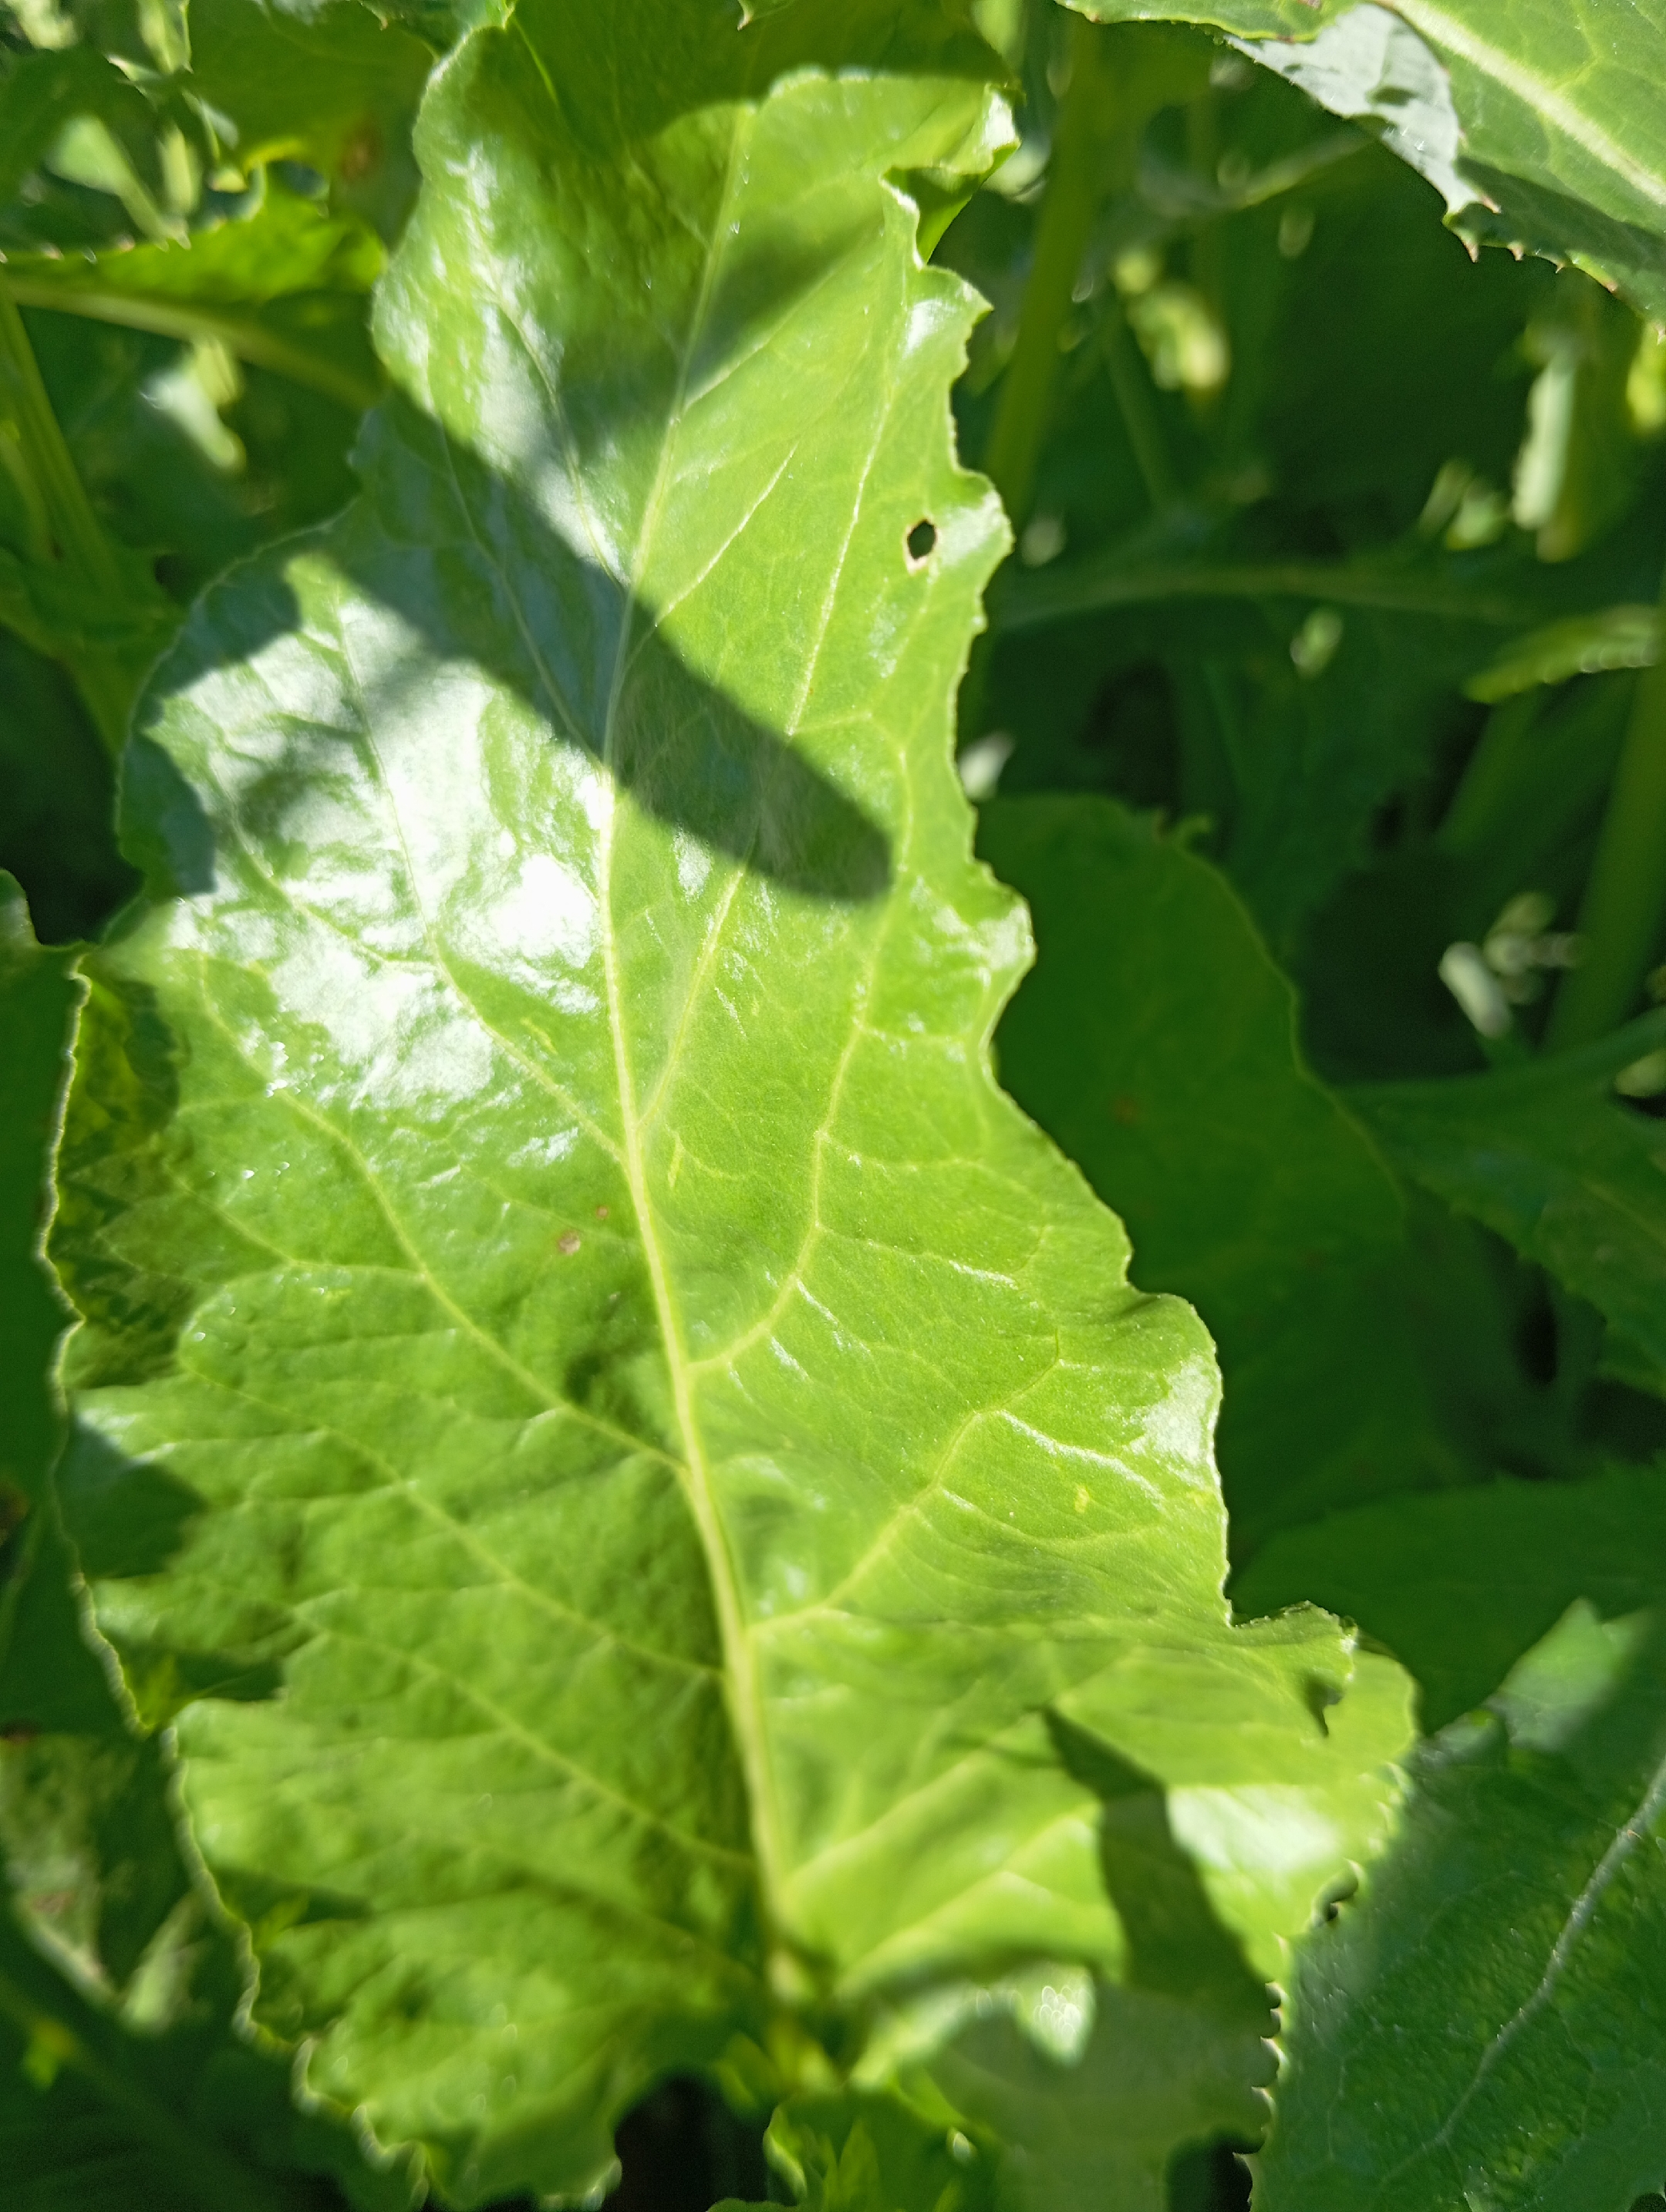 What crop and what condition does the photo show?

beet, unaffected
